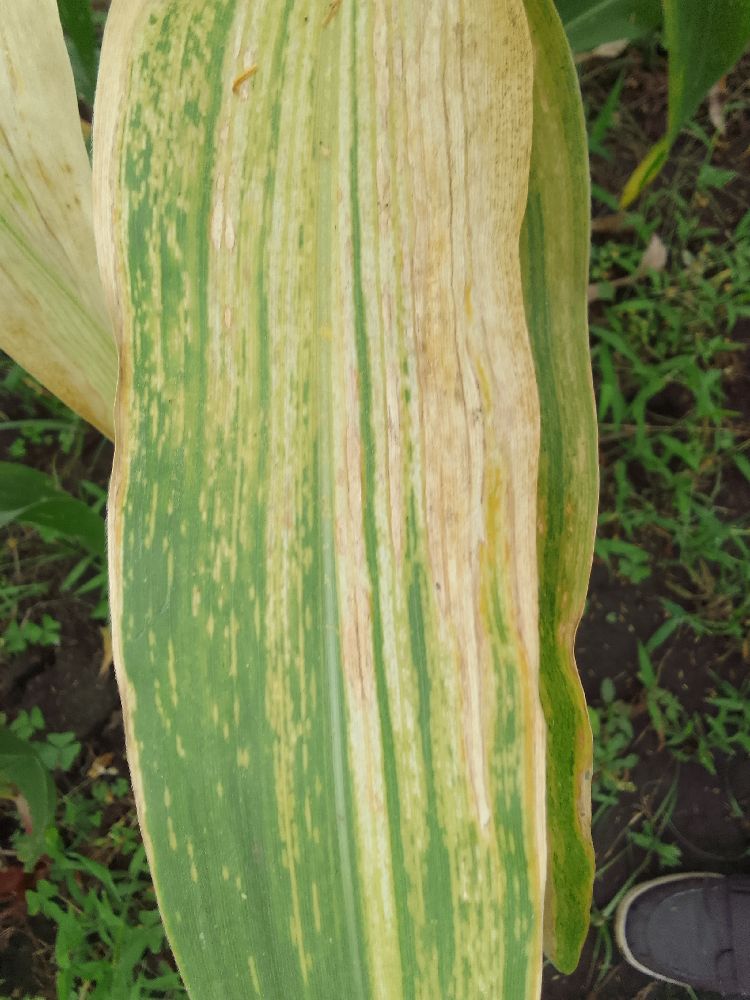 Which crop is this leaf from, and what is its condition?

maize, maize lethal necrosis
